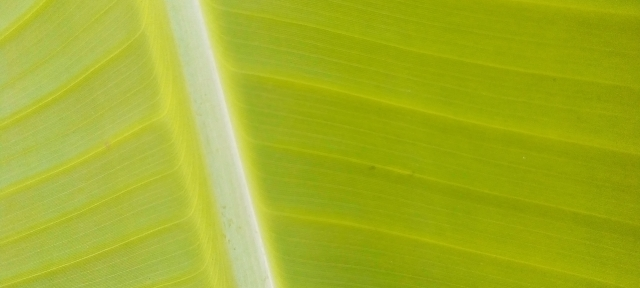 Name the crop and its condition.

banana, healthy
